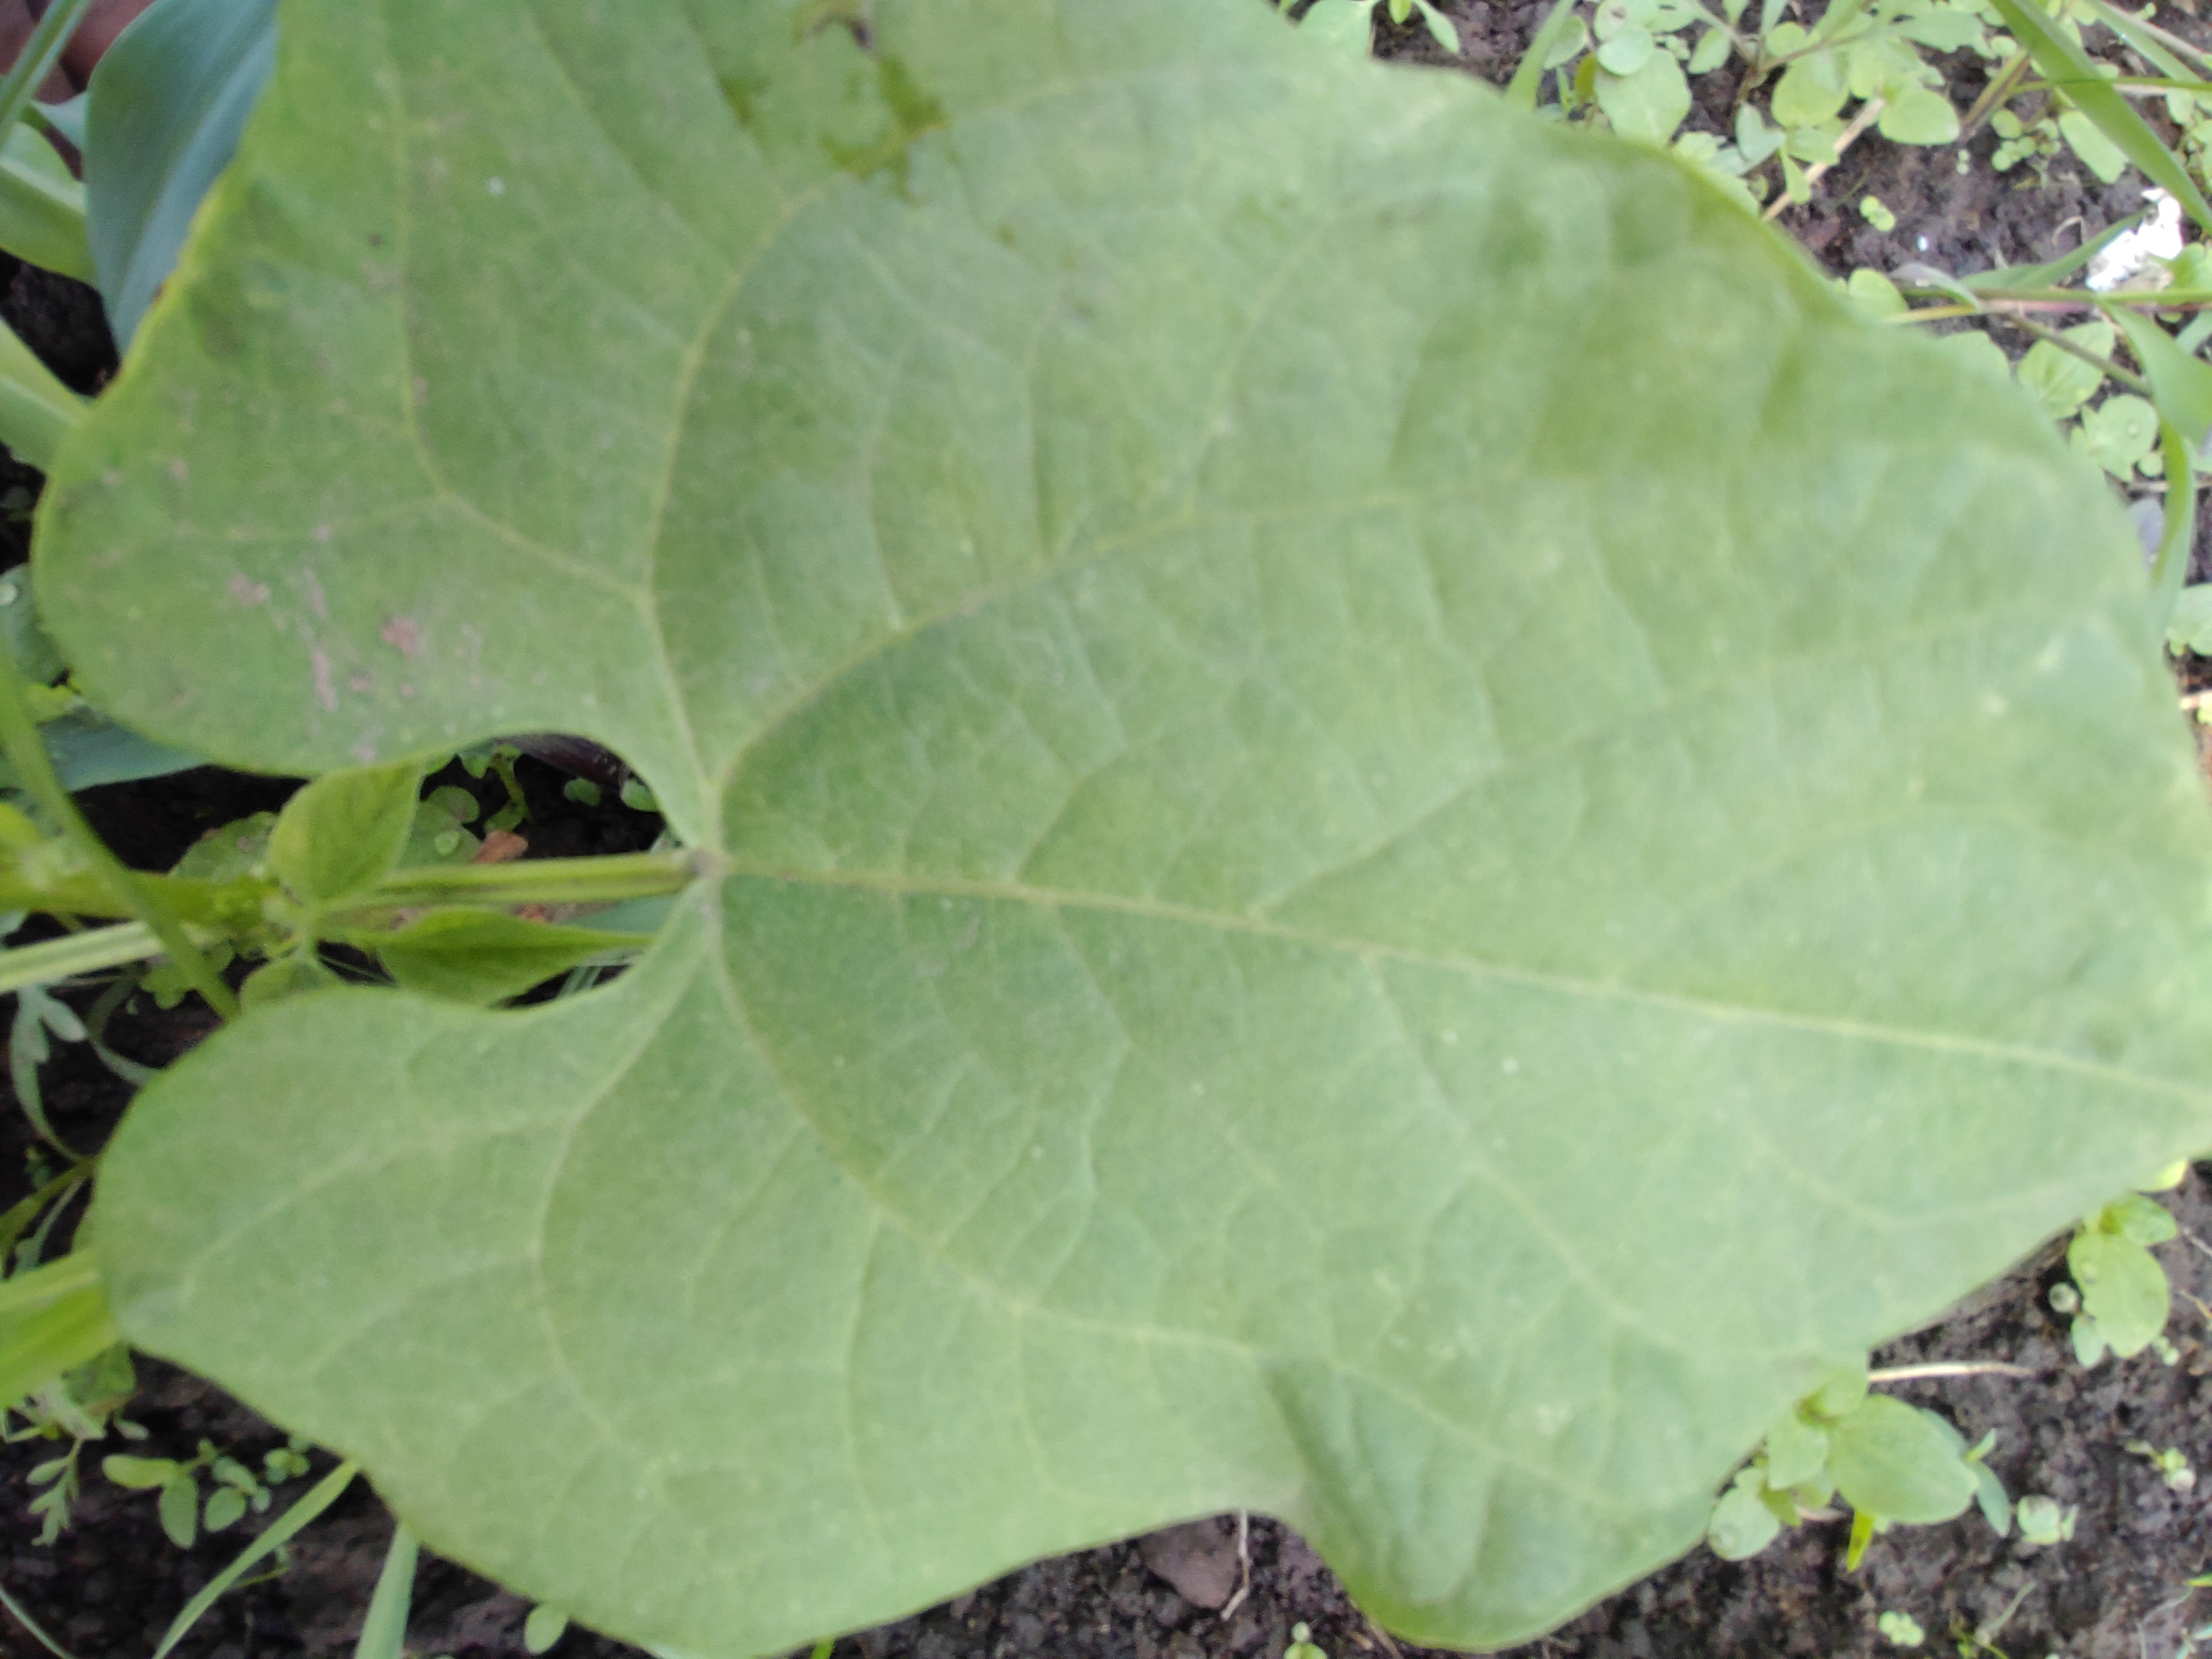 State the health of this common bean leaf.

healthy
